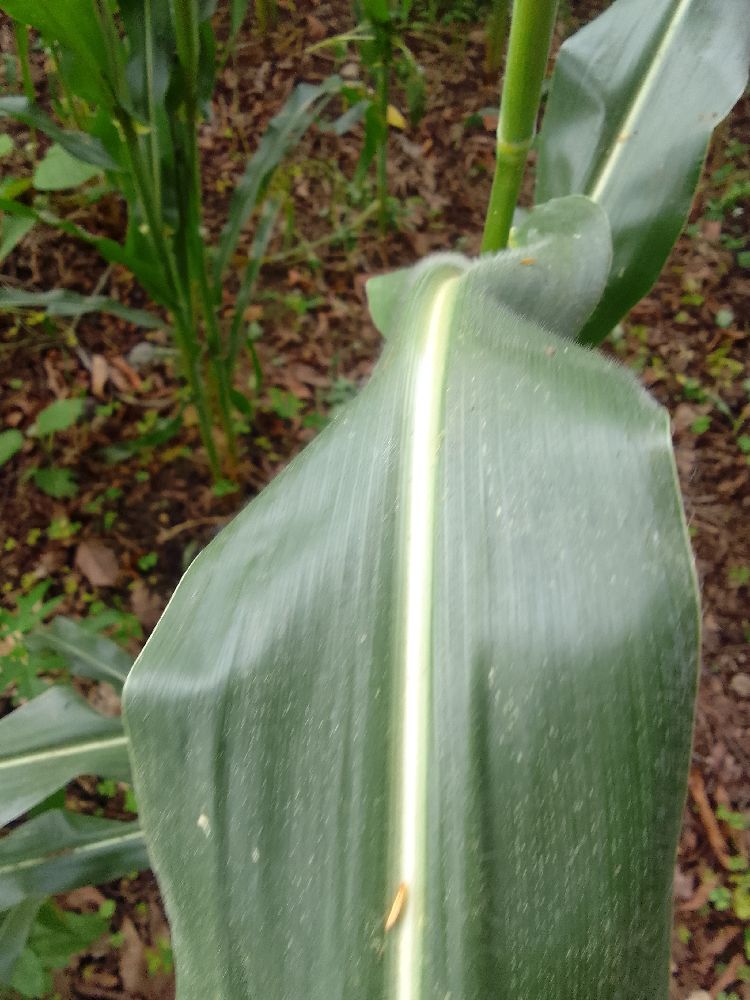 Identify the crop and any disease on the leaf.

maize, healthy
